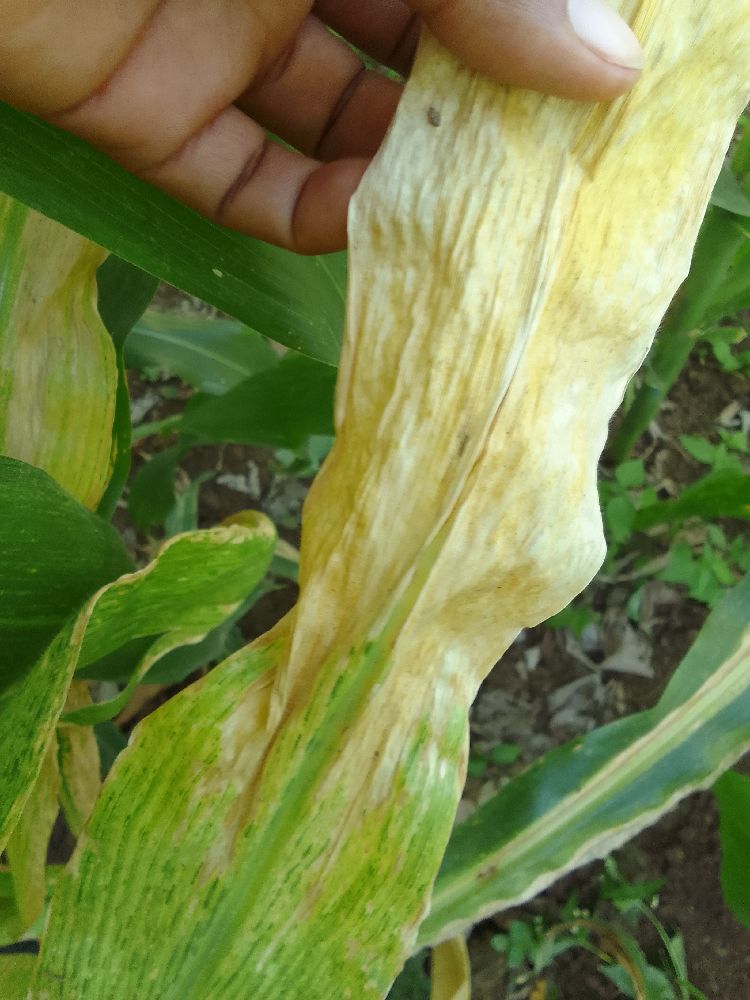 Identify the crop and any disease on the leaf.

maize, maize lethal necrosis
